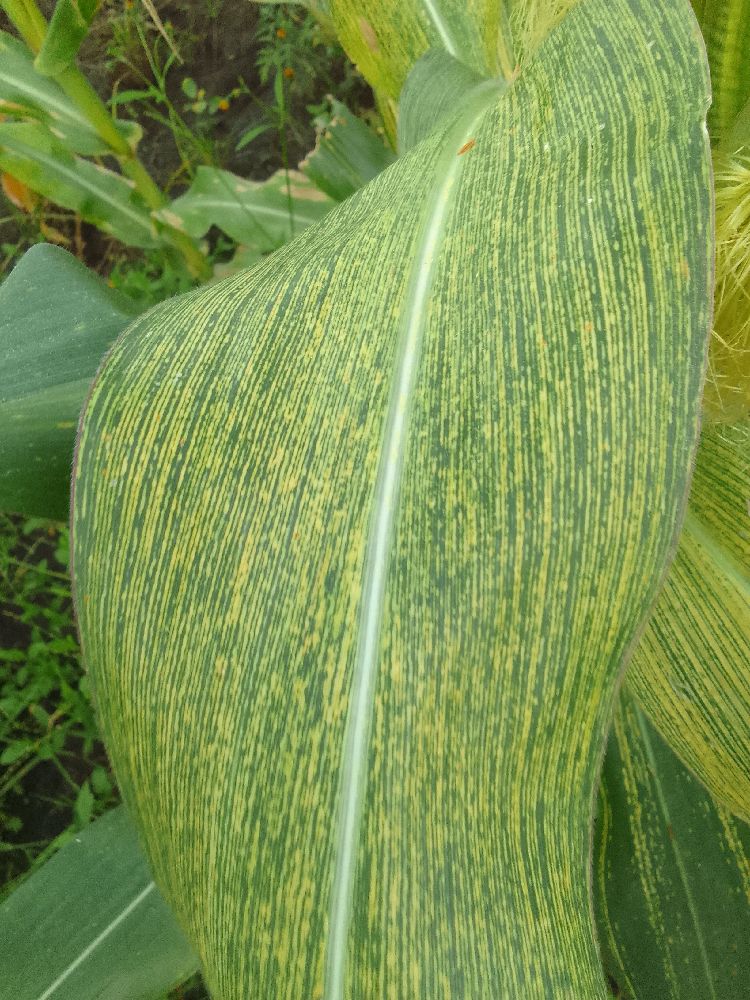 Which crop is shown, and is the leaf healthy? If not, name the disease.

maize, maize streak virus
